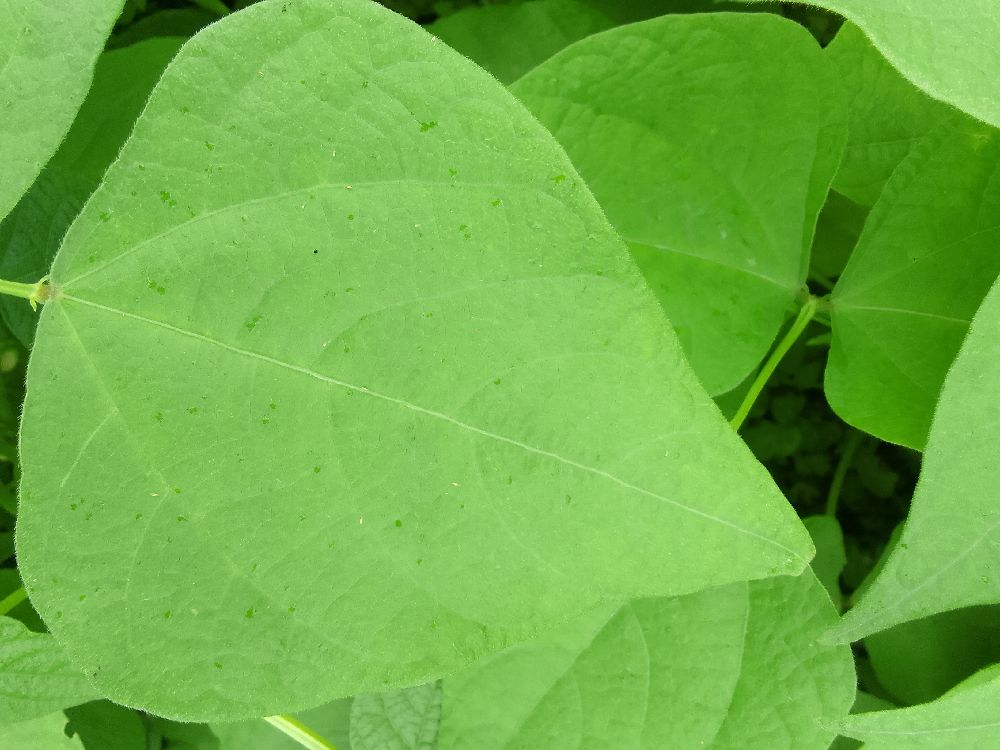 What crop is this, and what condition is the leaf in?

common bean, healthy
